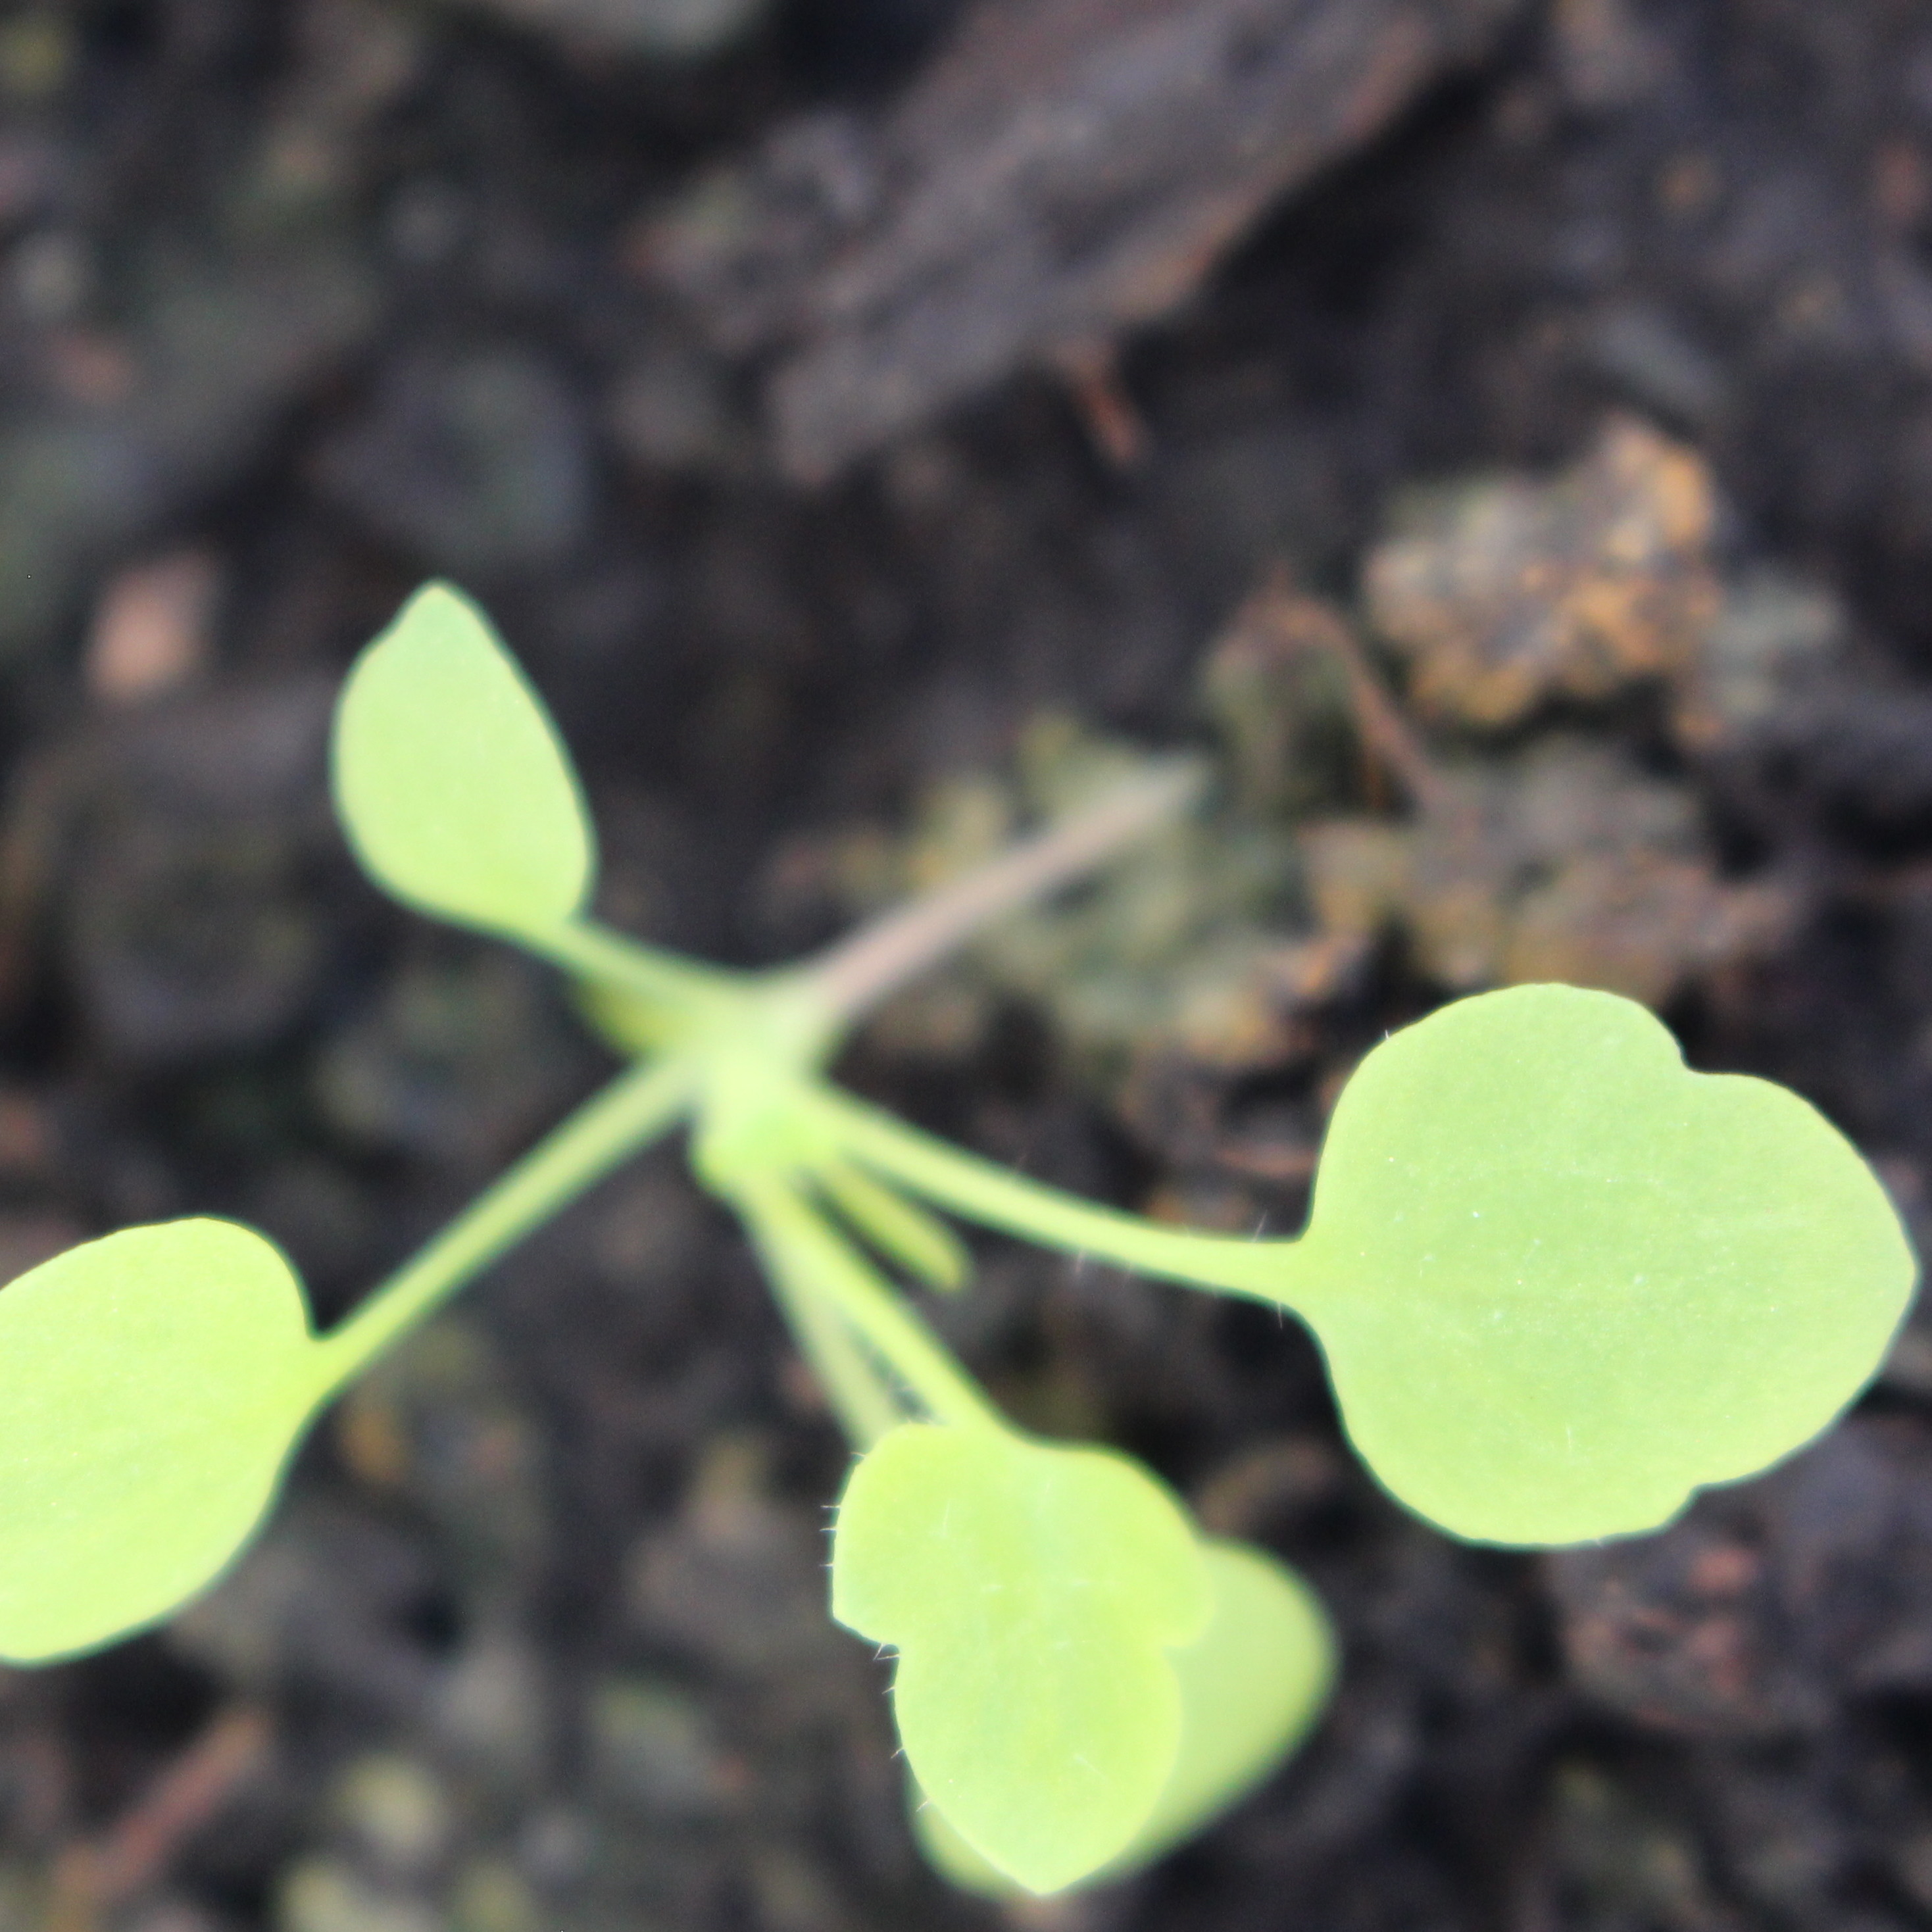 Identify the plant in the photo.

Papaver rhoeas
